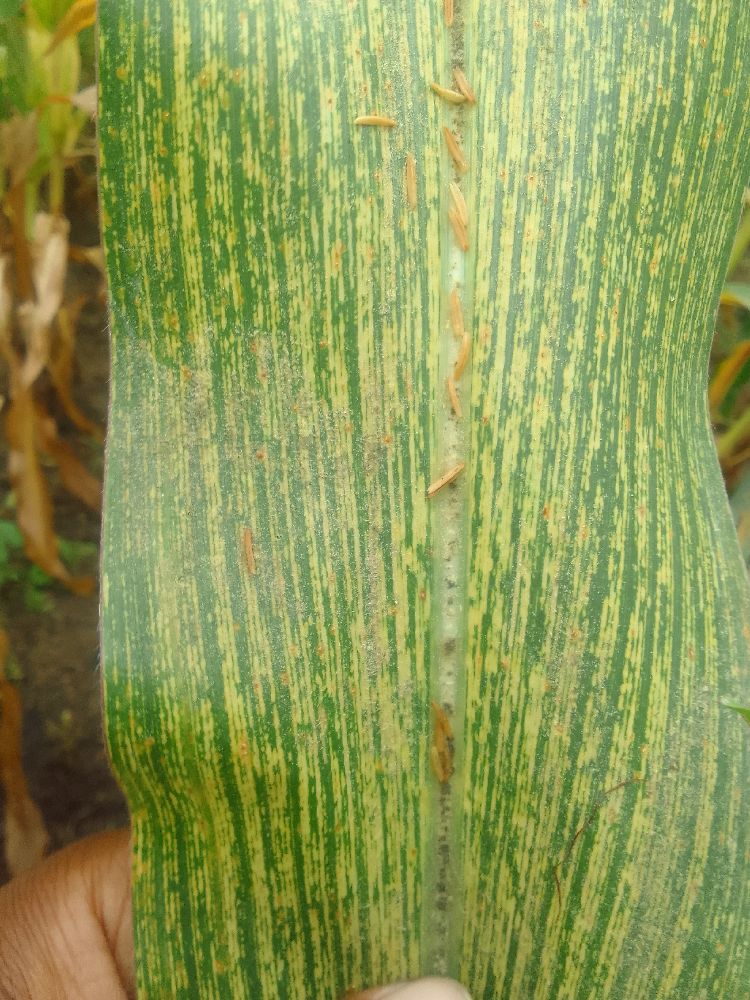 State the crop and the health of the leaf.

maize, maize streak virus
